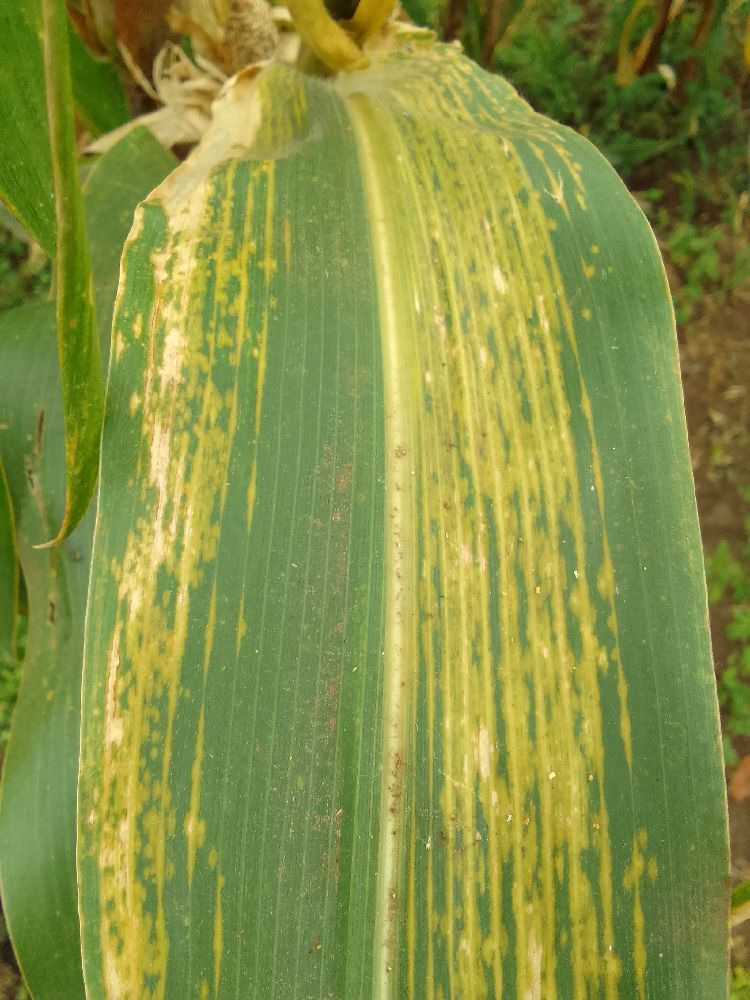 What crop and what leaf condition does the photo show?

maize, maize lethal necrosis
